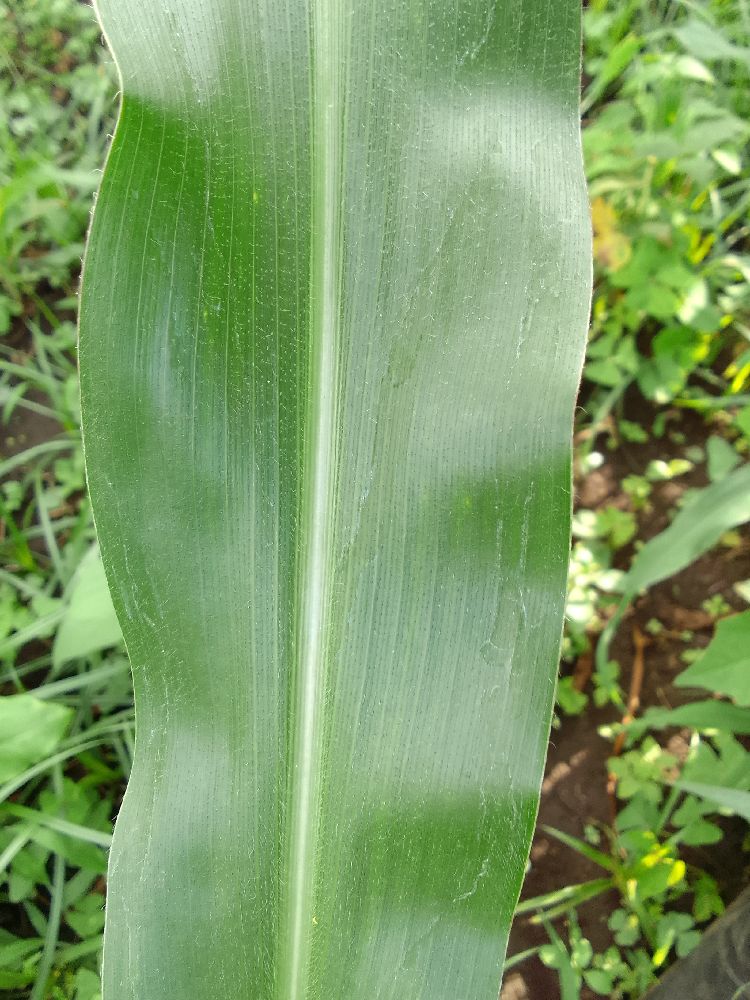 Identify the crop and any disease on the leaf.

common bean, healthy
